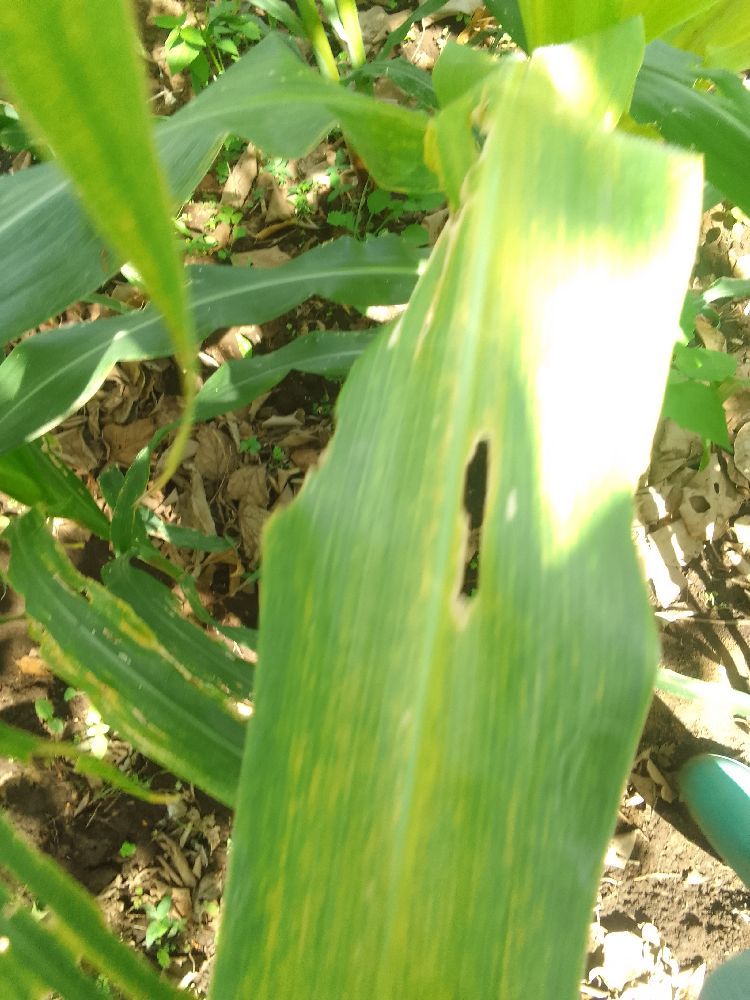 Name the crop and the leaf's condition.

maize, maize lethal necrosis
